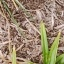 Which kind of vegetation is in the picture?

grass
